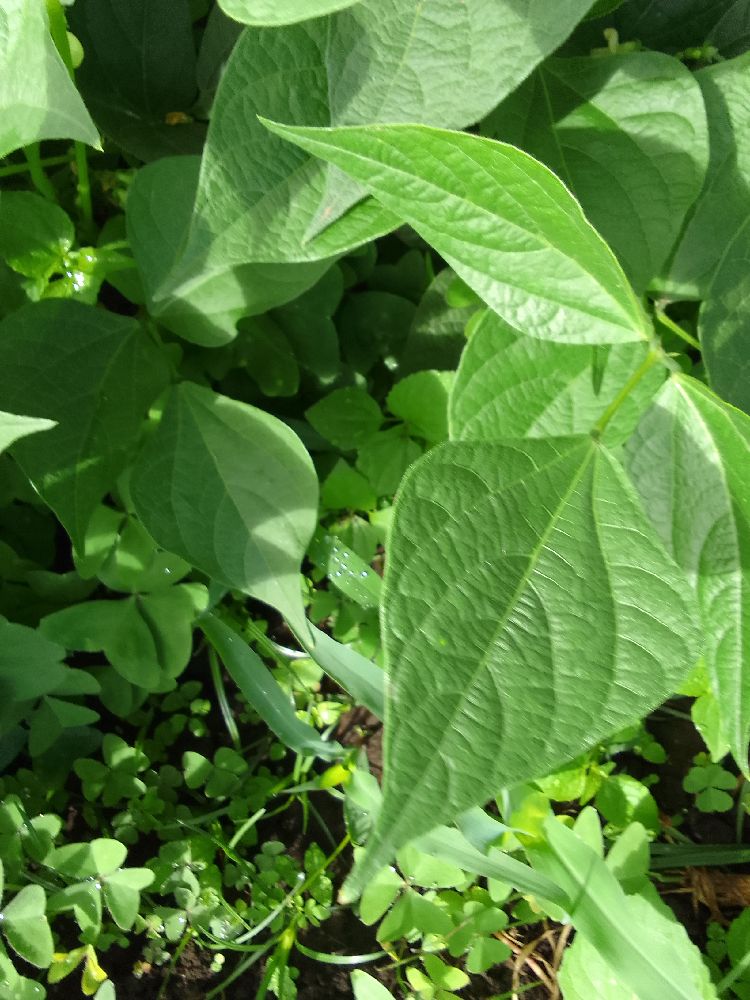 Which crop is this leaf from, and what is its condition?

common bean, healthy
